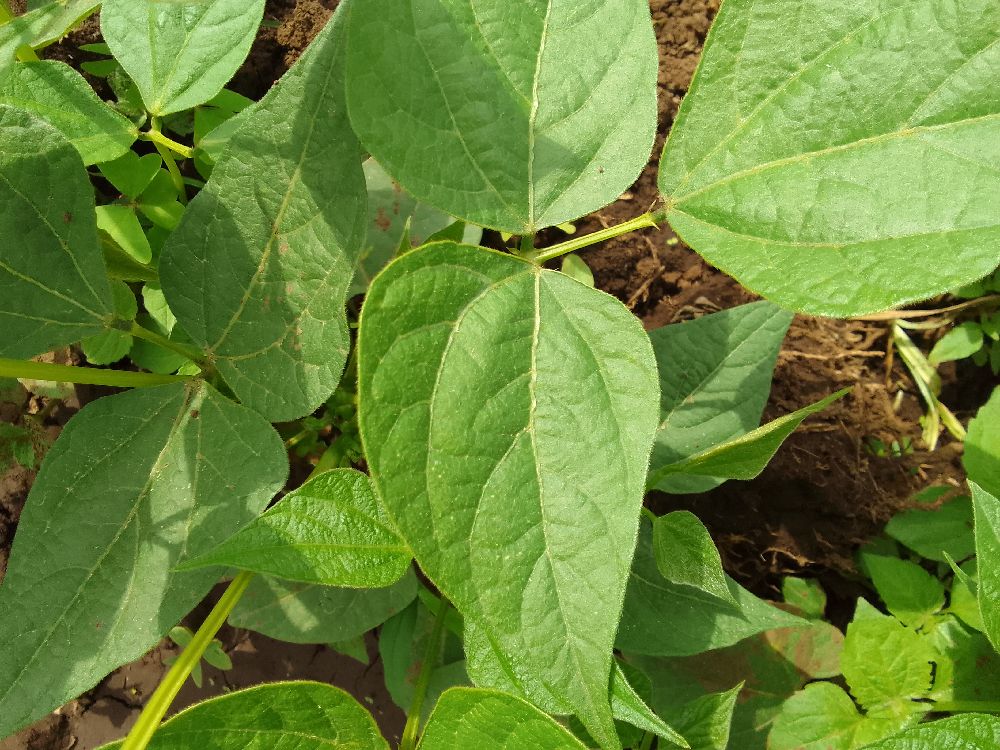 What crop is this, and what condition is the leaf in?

common bean, healthy
